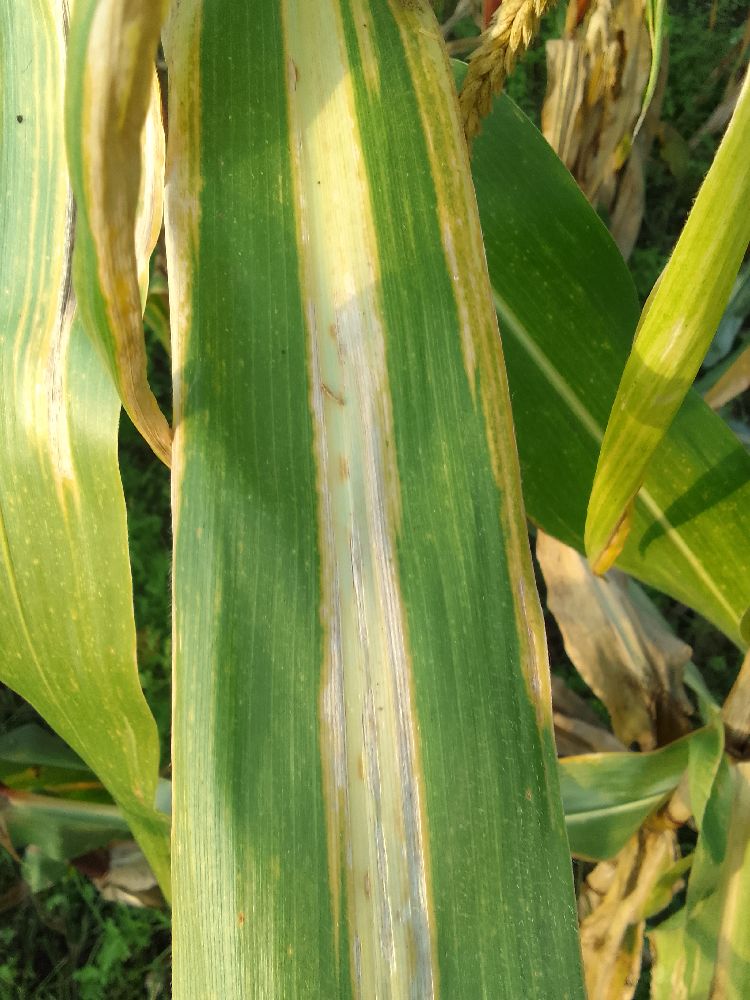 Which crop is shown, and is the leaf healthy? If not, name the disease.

maize, maize lethal necrosis
